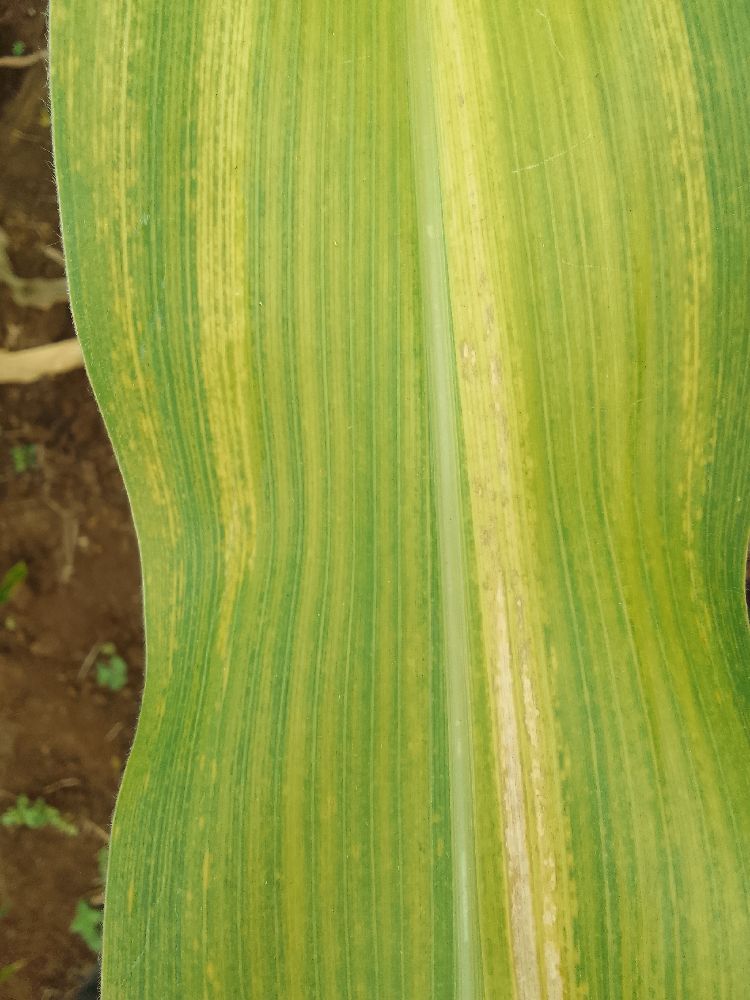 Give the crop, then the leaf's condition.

maize, maize lethal necrosis
